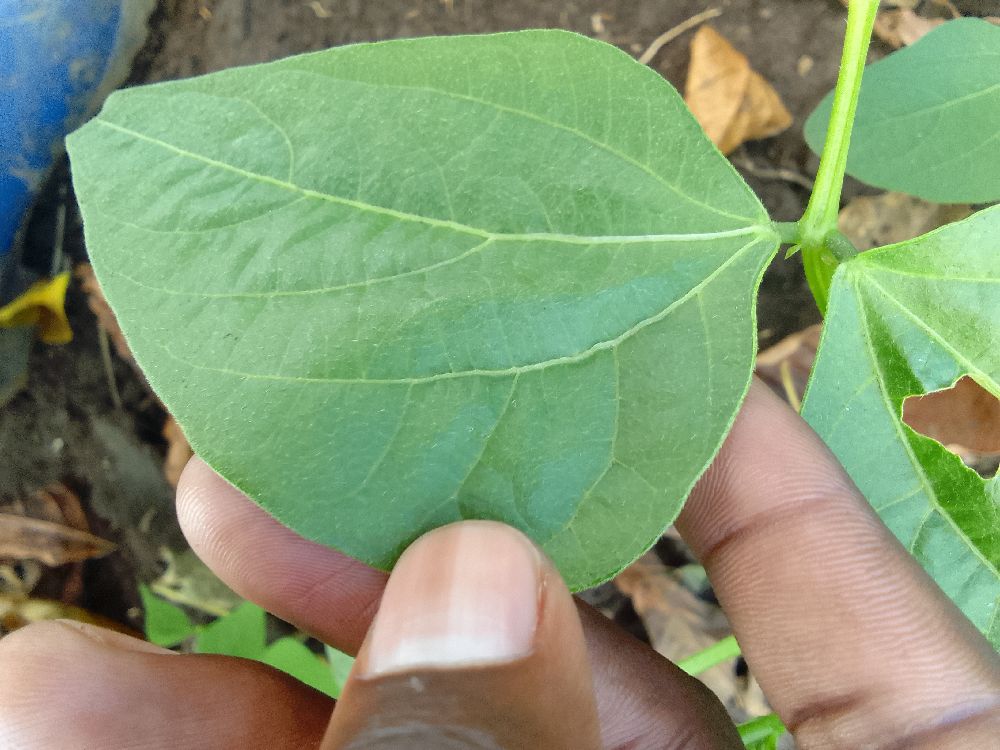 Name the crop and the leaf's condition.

common bean, healthy
